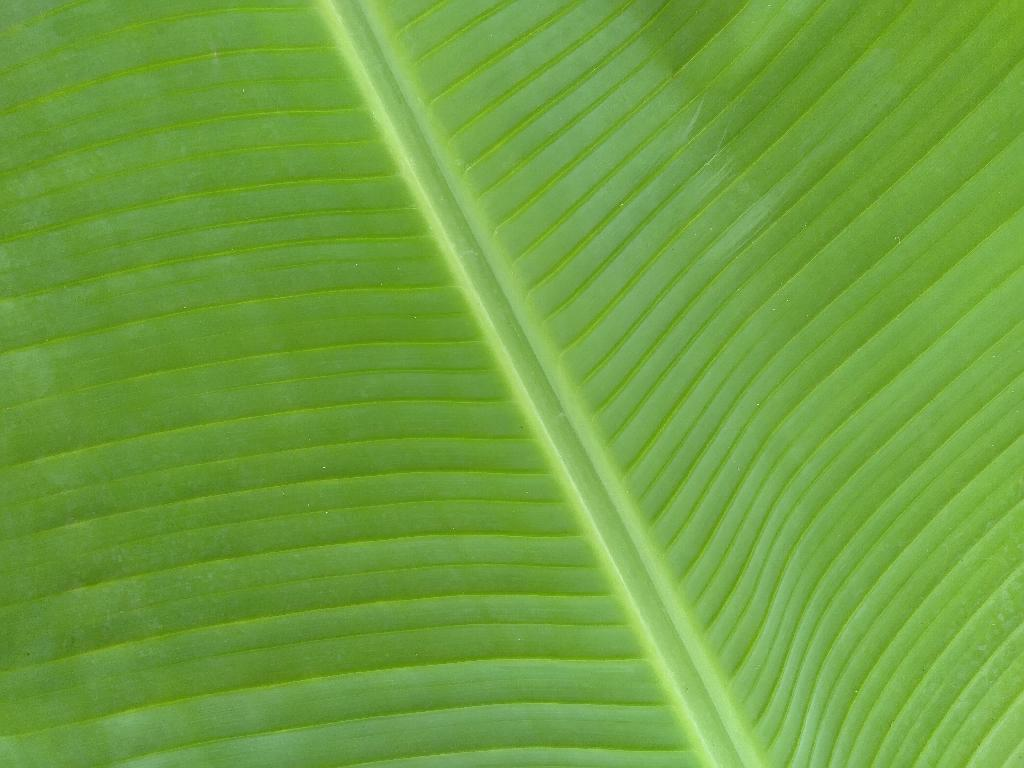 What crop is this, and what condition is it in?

banana, healthy
